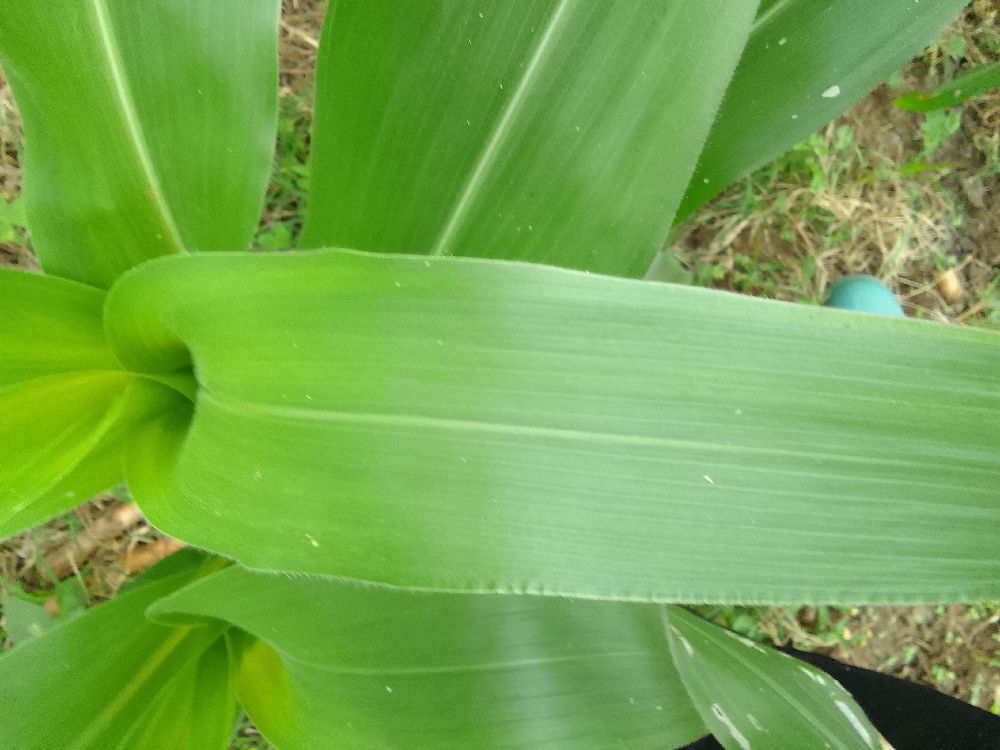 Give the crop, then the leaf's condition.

maize, healthy
